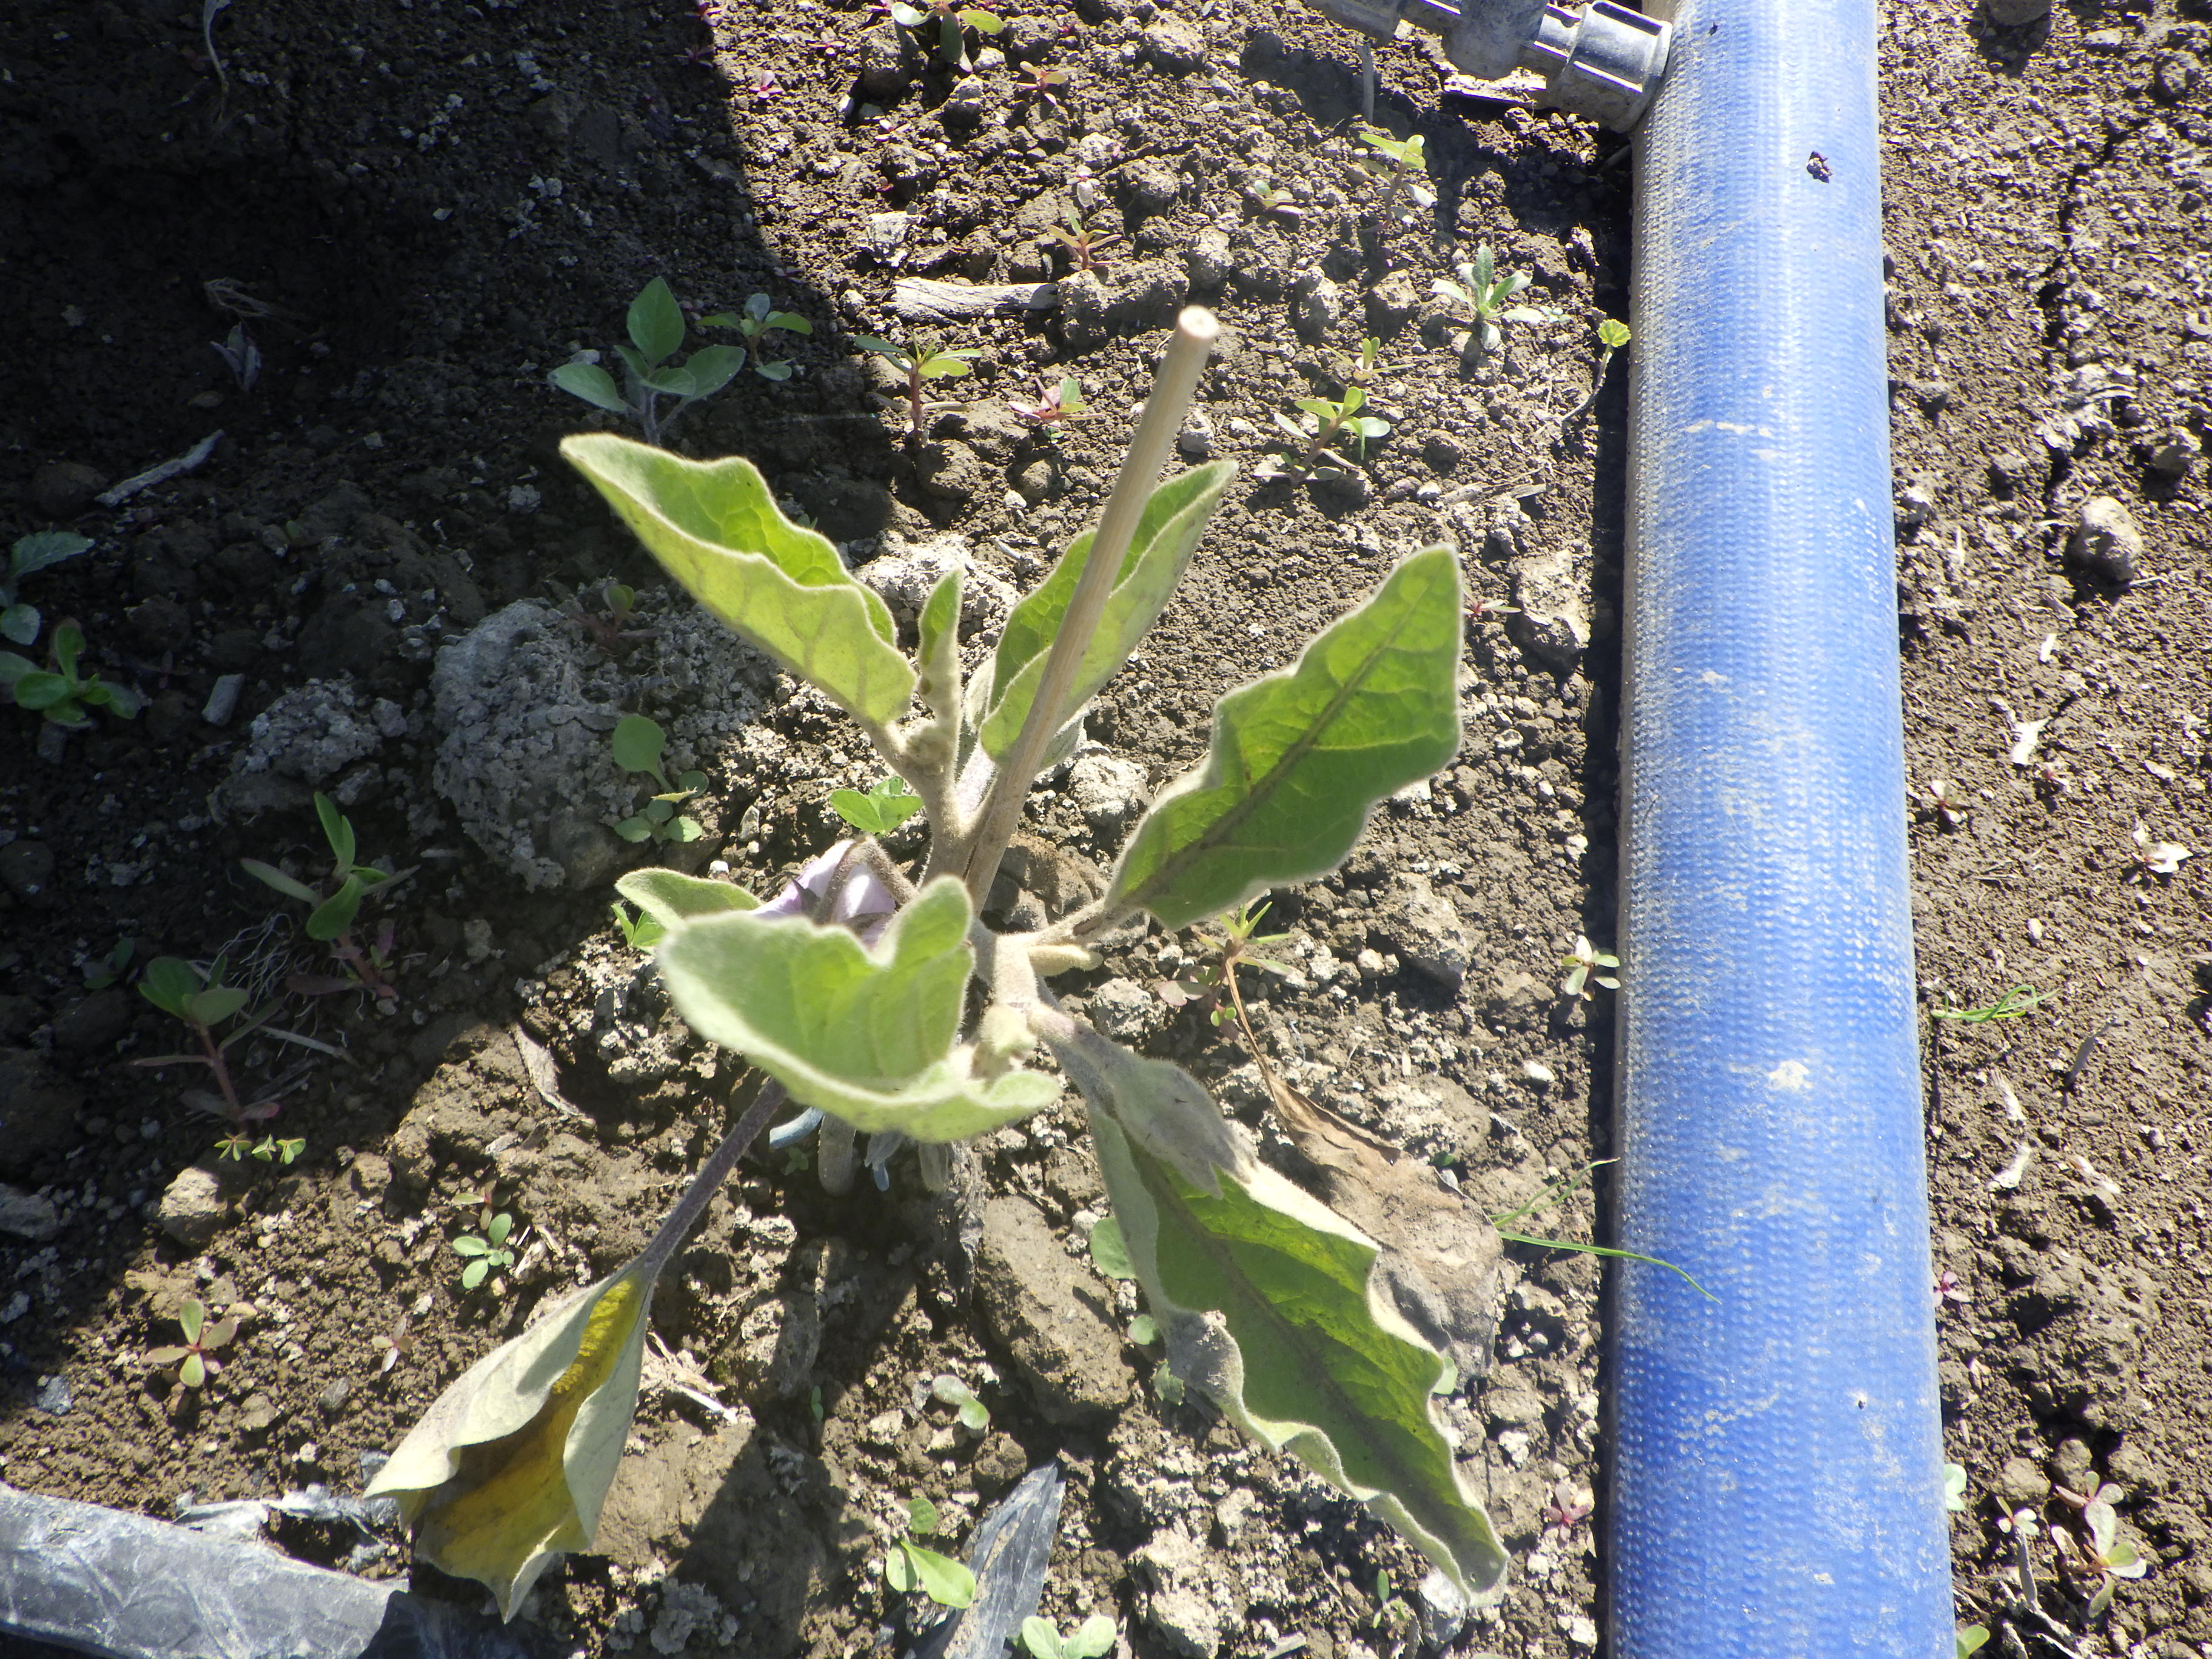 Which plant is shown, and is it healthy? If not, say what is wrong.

aubergine, excess water
